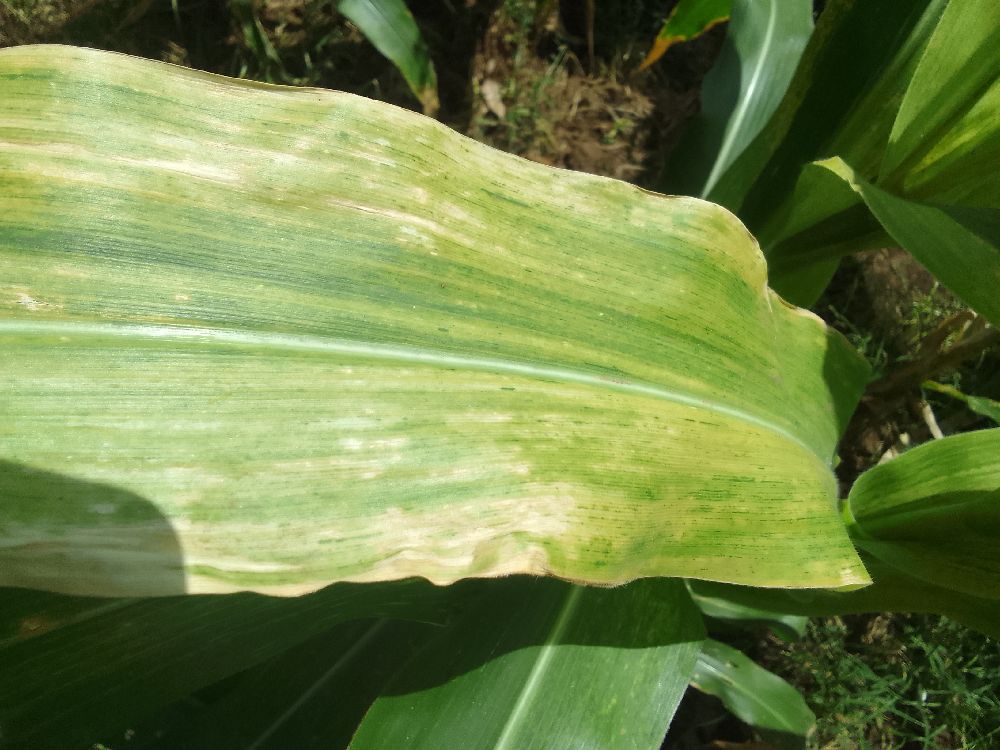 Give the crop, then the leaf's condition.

maize, maize lethal necrosis
